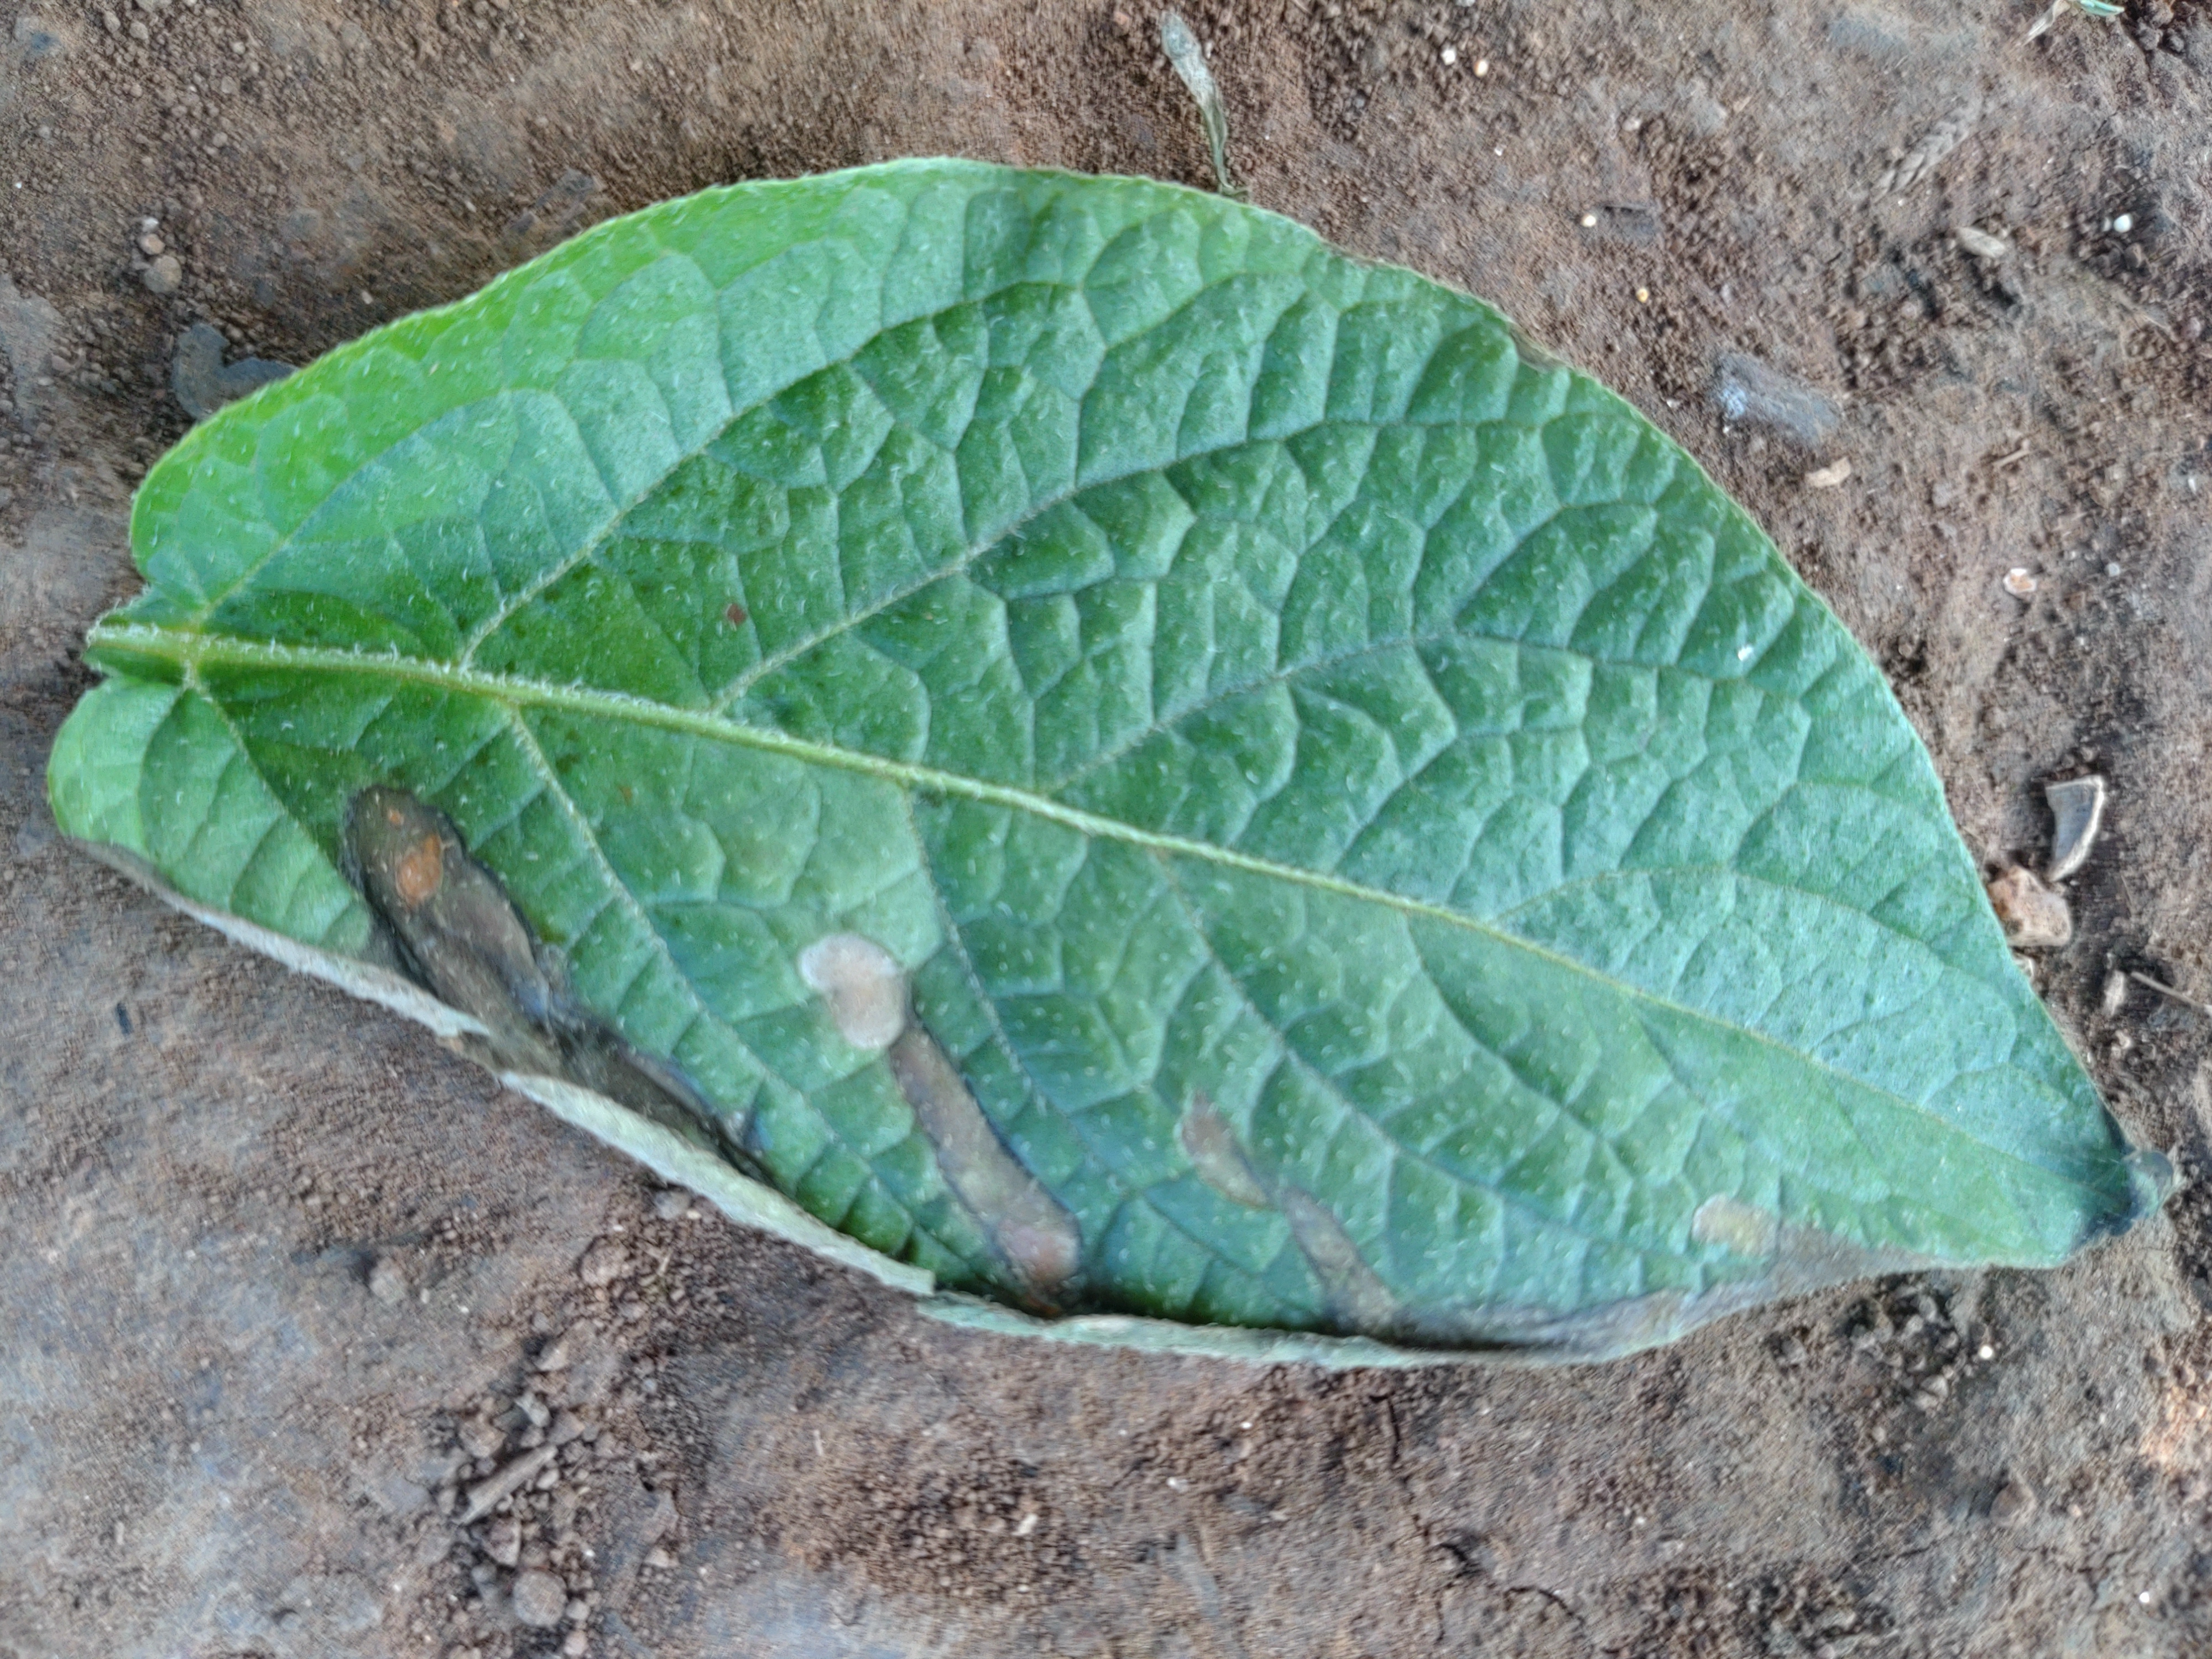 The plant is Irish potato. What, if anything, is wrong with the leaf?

early blight
